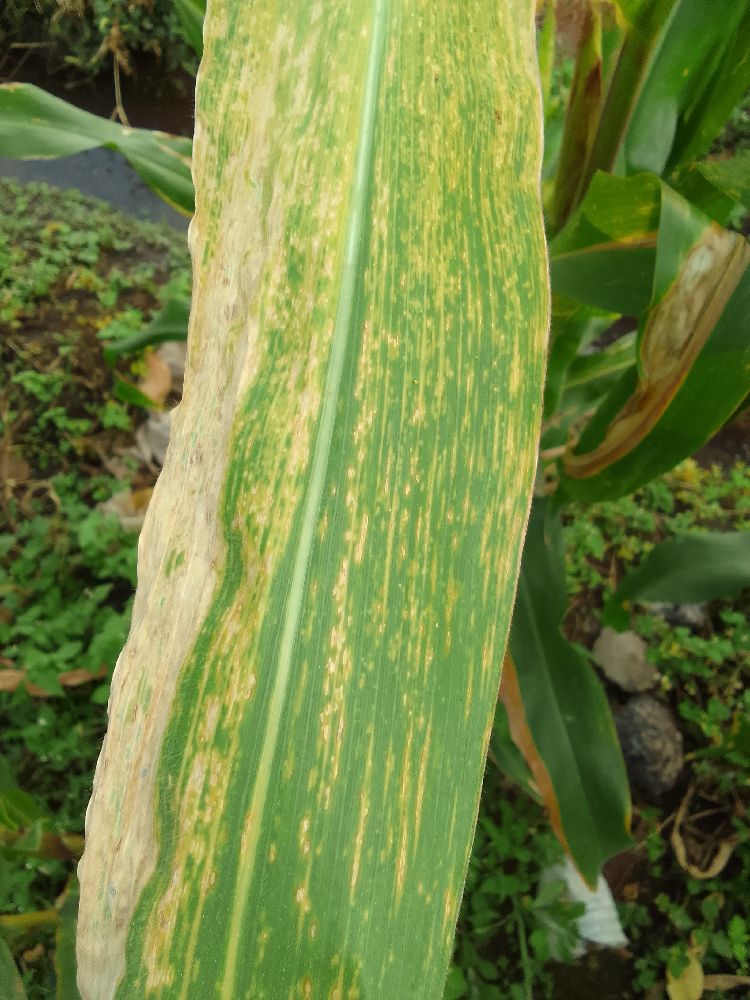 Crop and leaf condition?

maize, maize lethal necrosis
